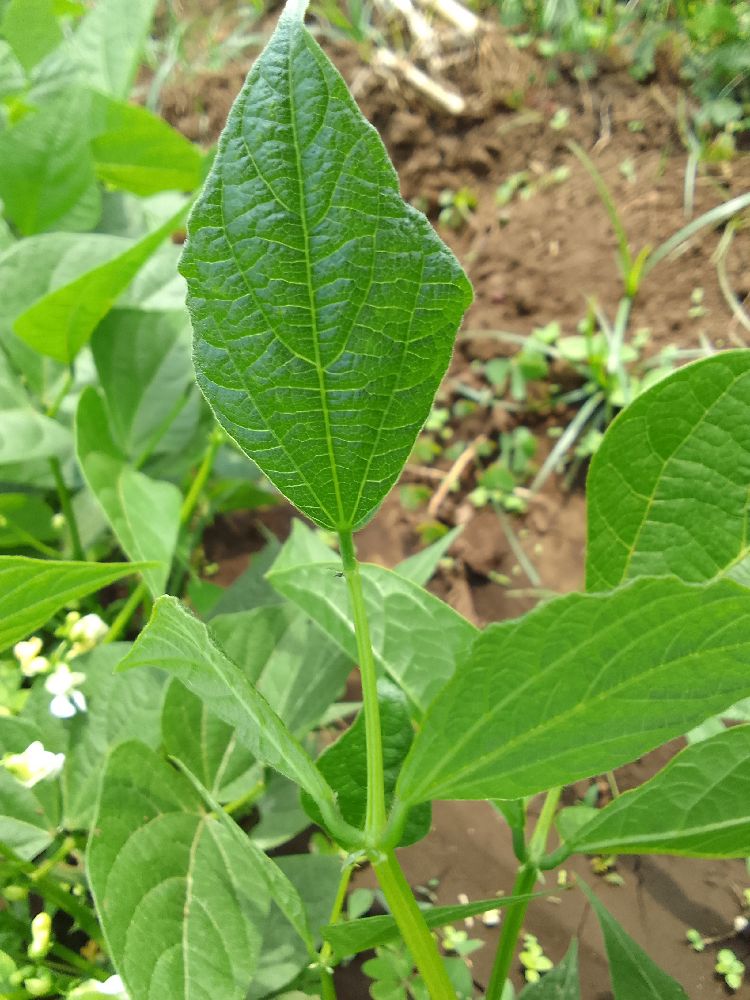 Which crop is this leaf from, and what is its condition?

common bean, healthy
